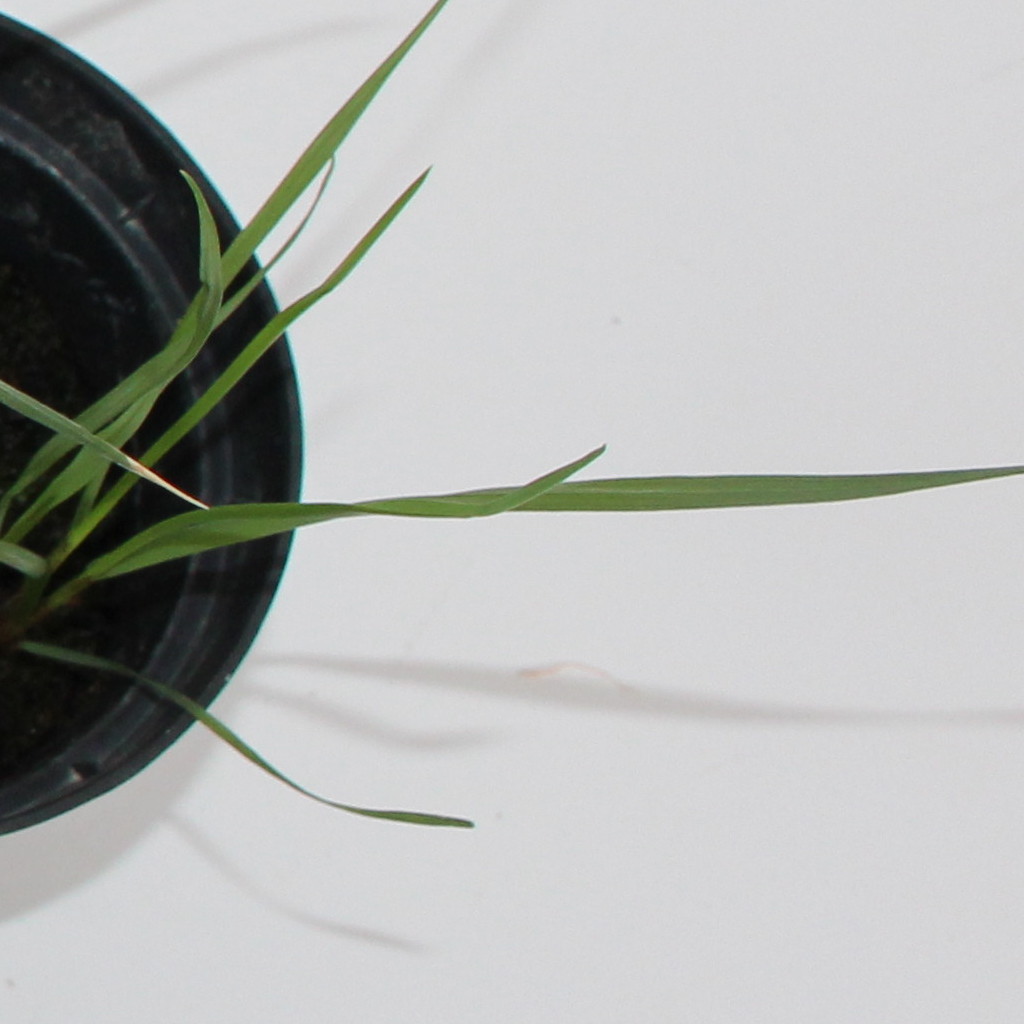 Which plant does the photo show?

Lolium multiflorum
